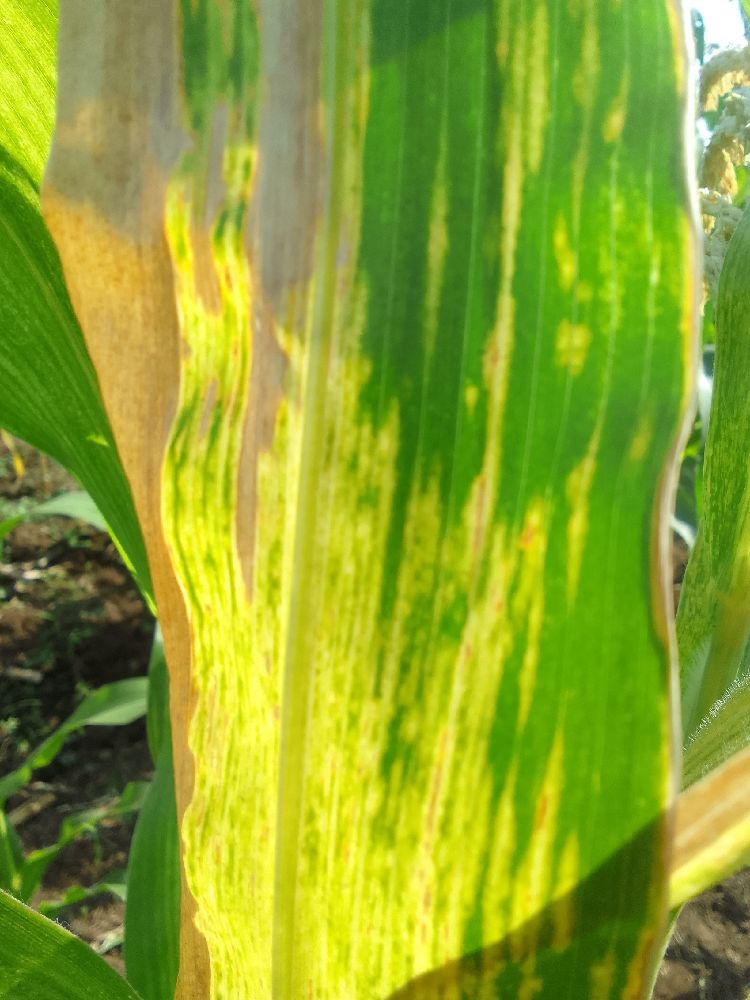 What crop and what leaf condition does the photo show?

maize, maize lethal necrosis
